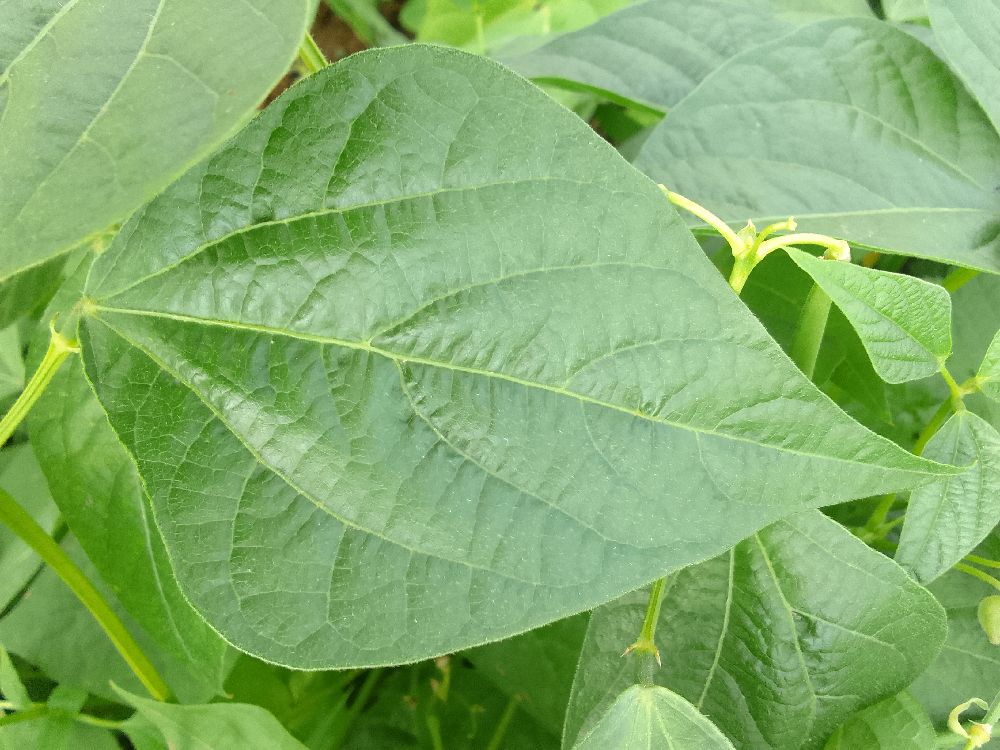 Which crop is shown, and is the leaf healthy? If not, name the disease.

common bean, healthy
